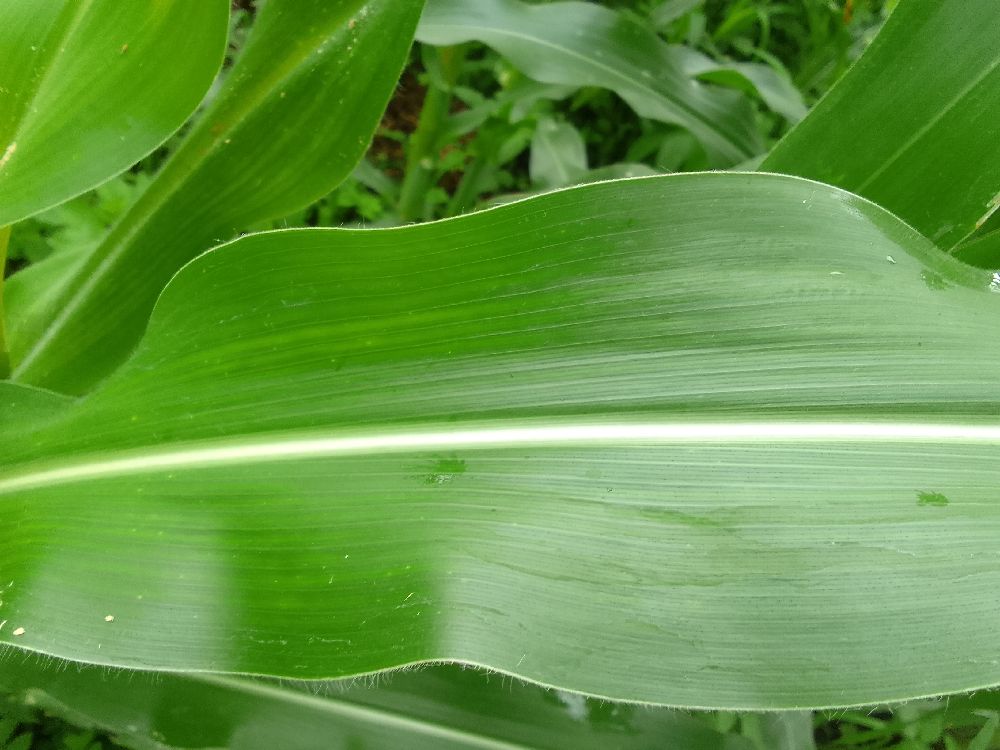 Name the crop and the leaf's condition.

maize, healthy
